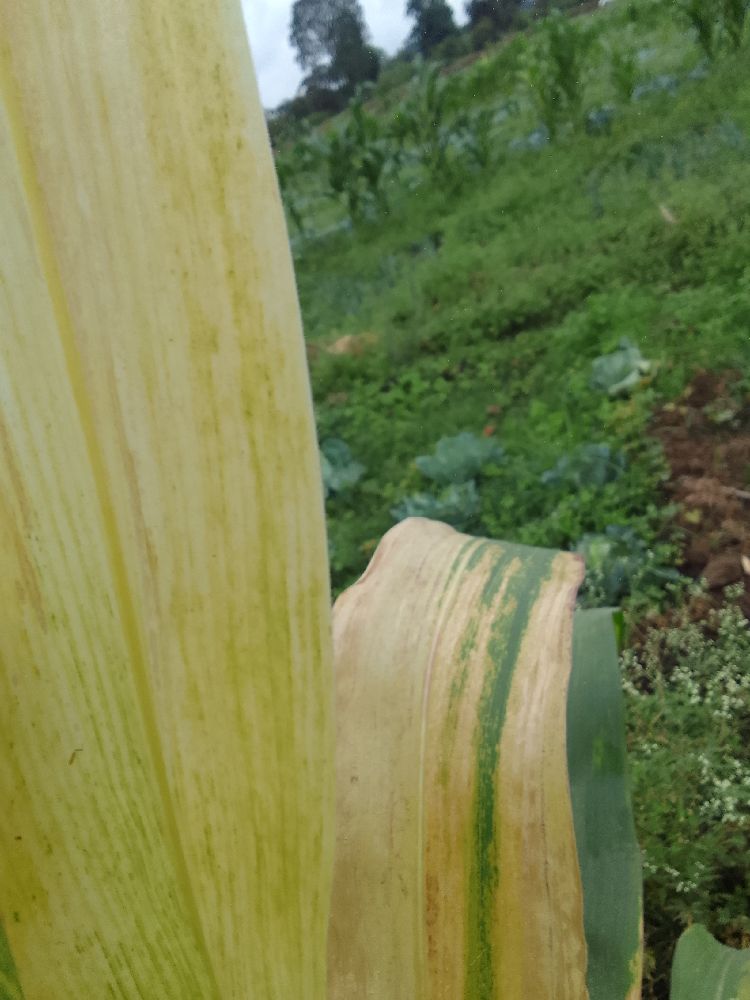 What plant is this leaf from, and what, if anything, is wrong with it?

maize, maize lethal necrosis
